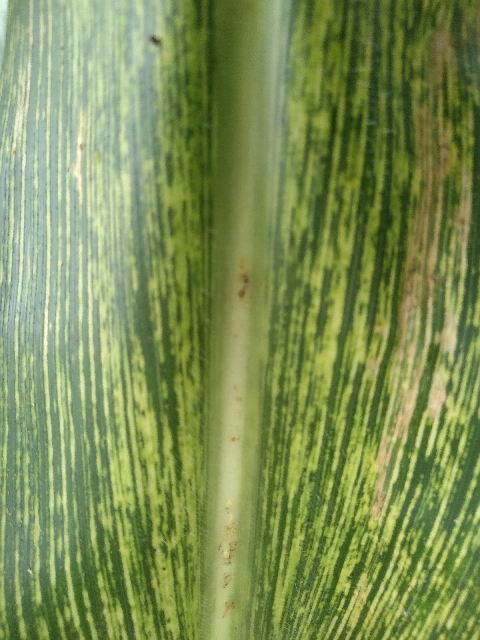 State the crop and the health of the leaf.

maize, maize streak virus
